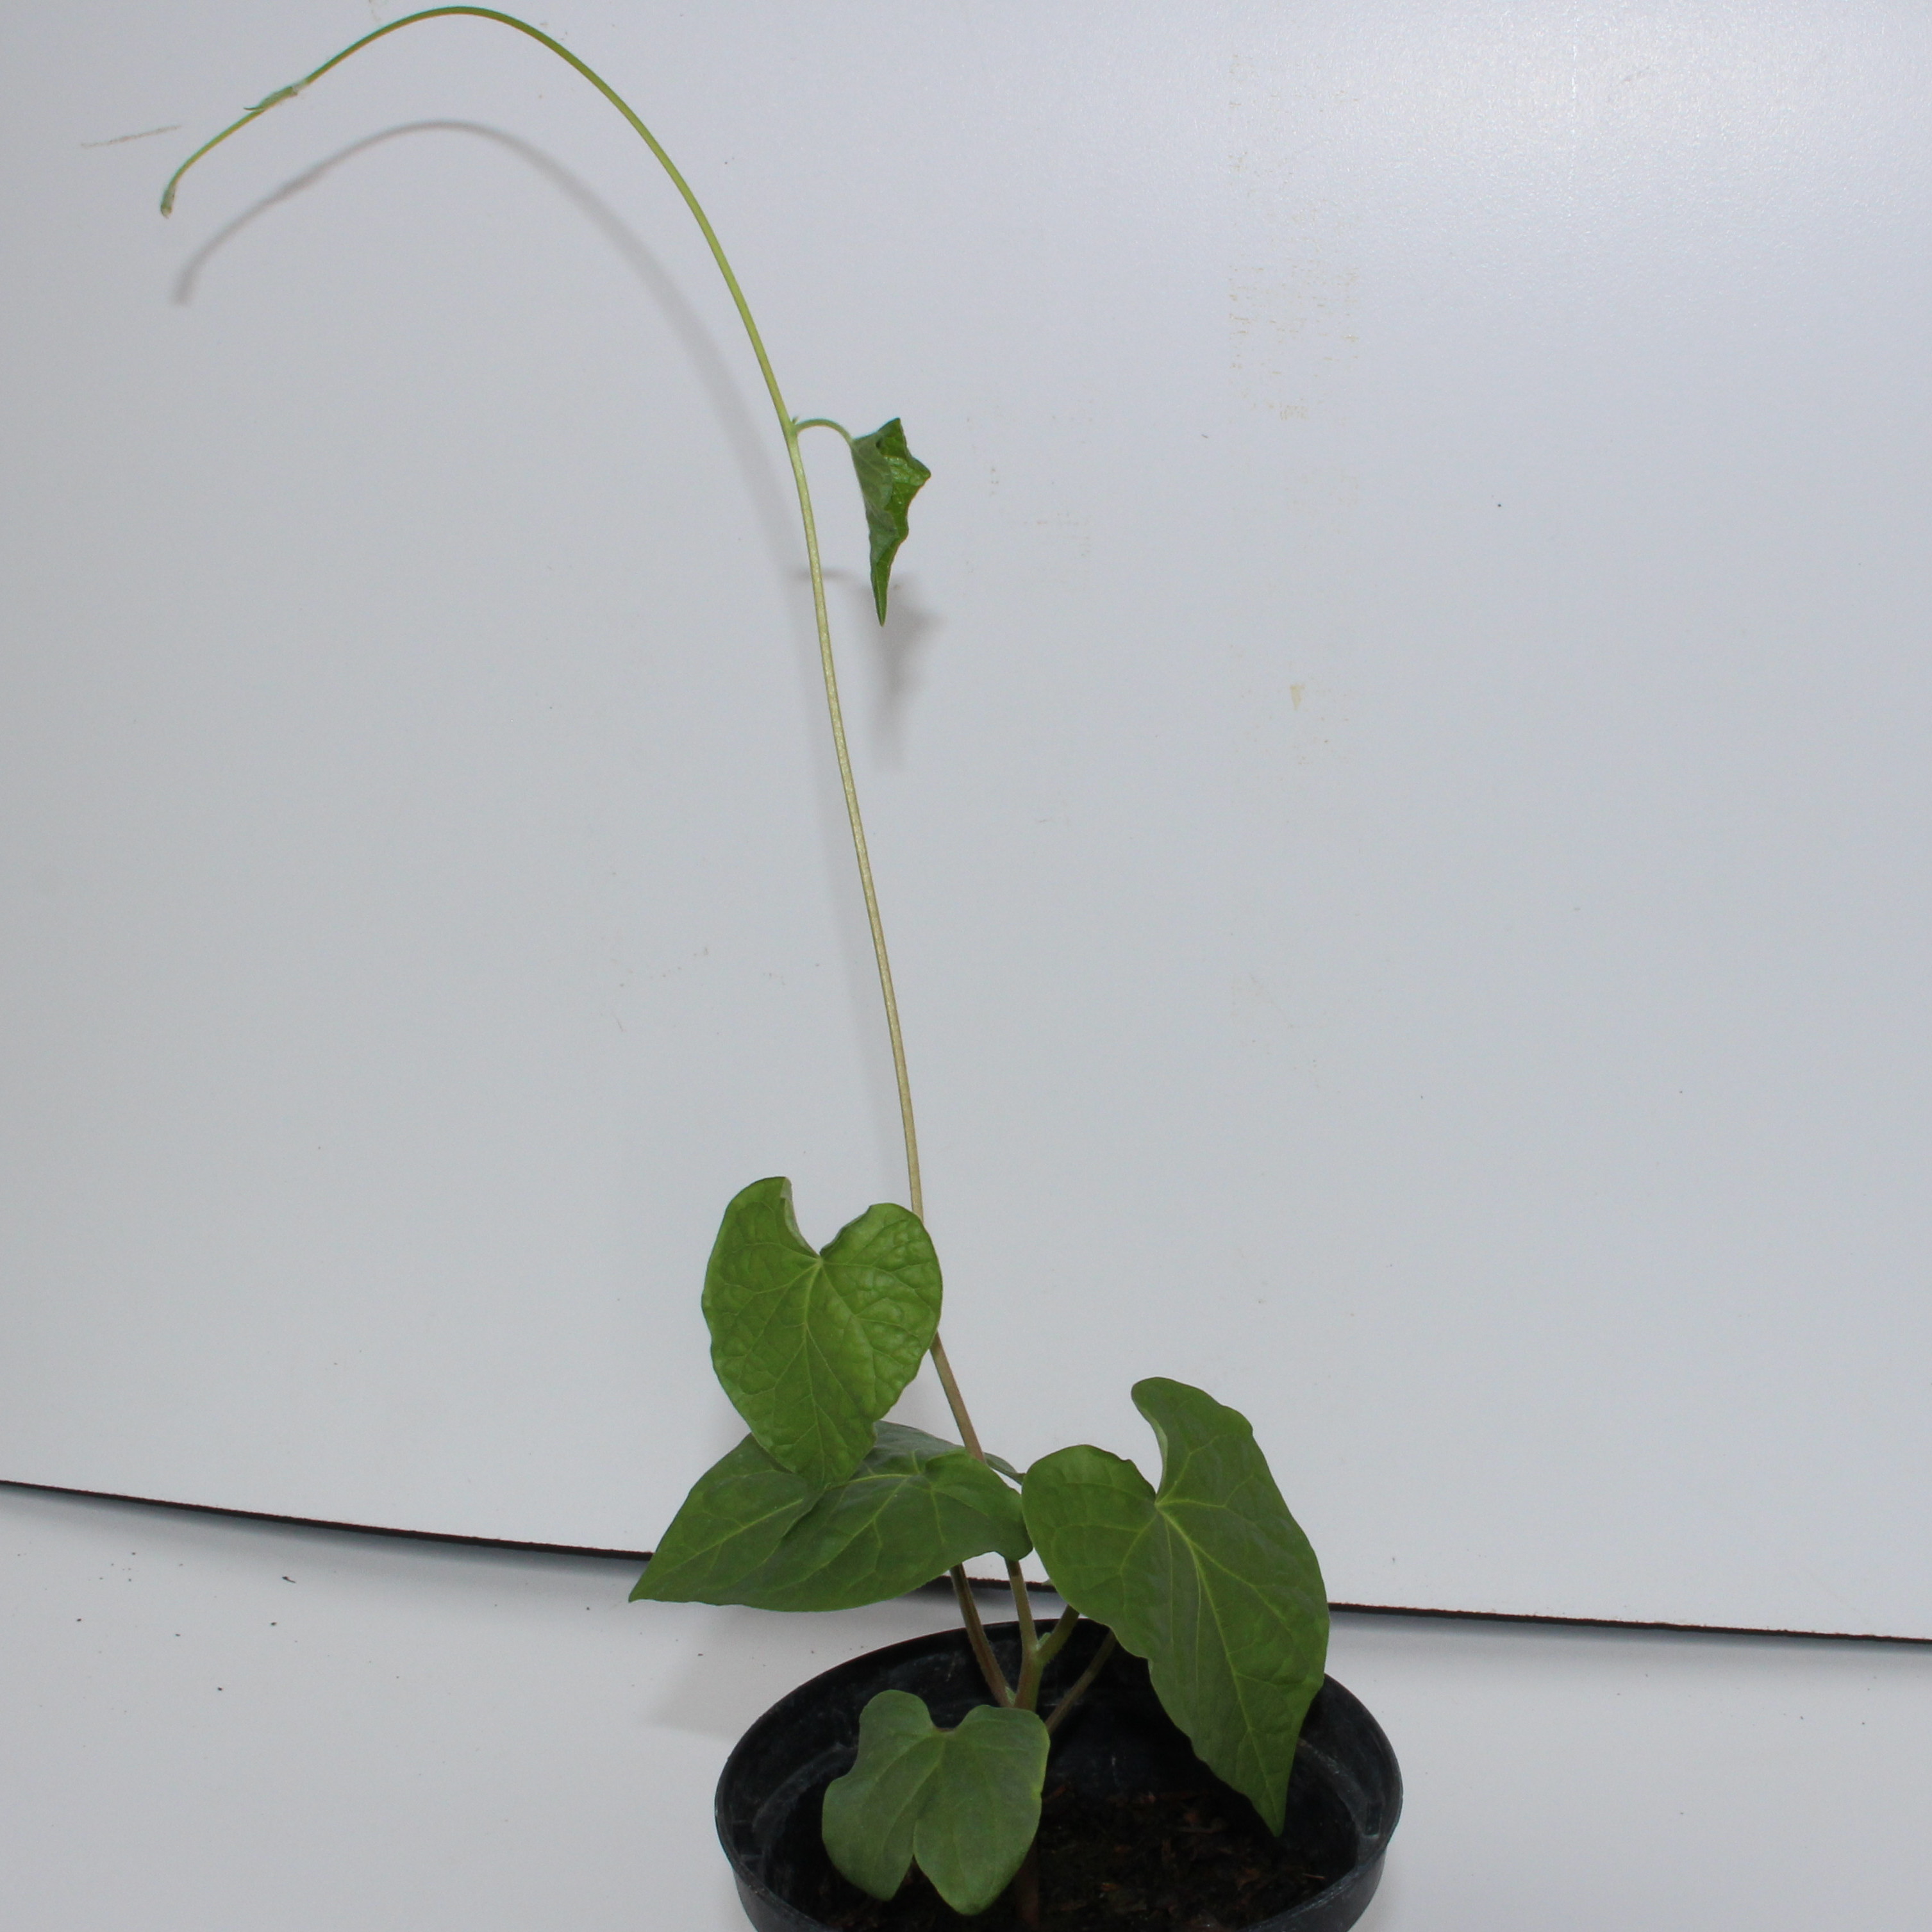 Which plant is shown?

Convolvulus arvensis
